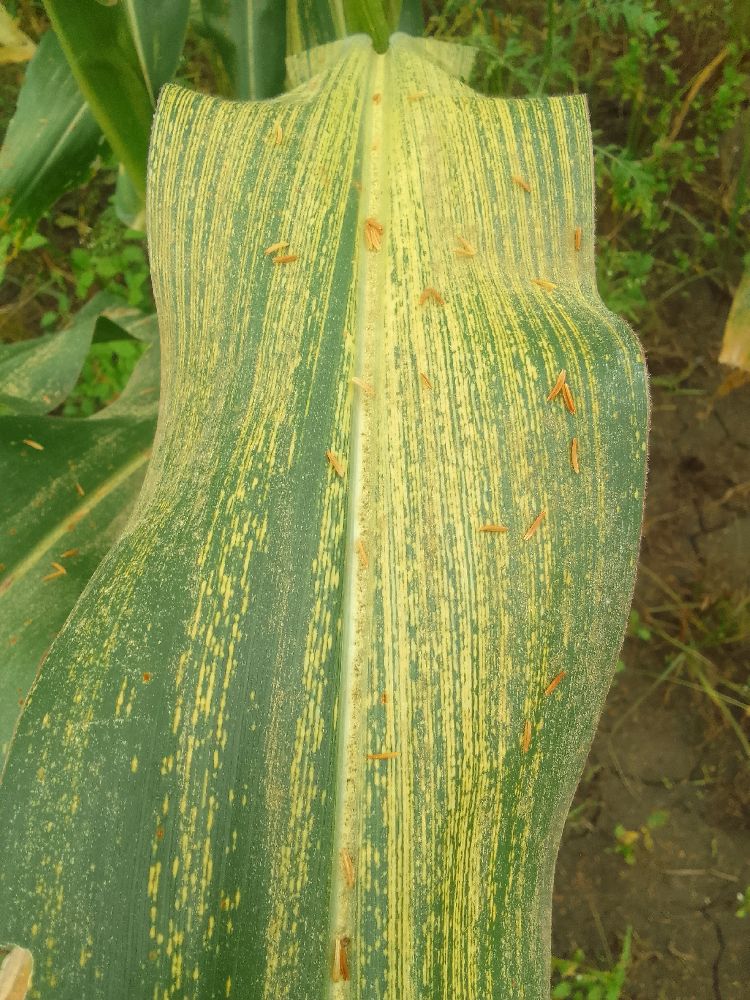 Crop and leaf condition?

maize, maize streak virus
